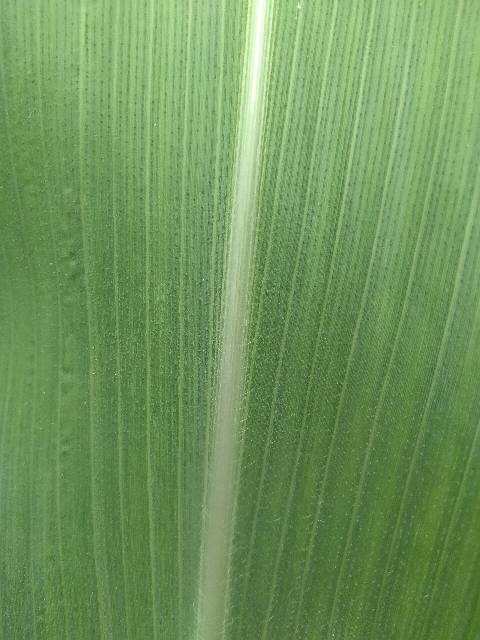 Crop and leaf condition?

maize, healthy
